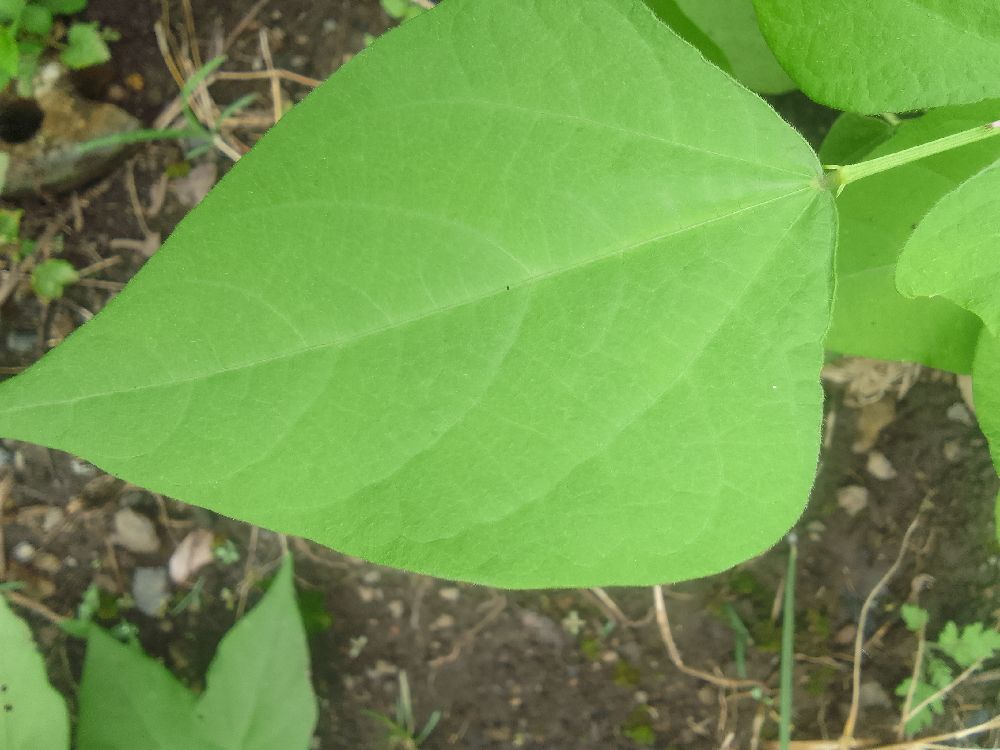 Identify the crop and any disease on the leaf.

common bean, healthy
